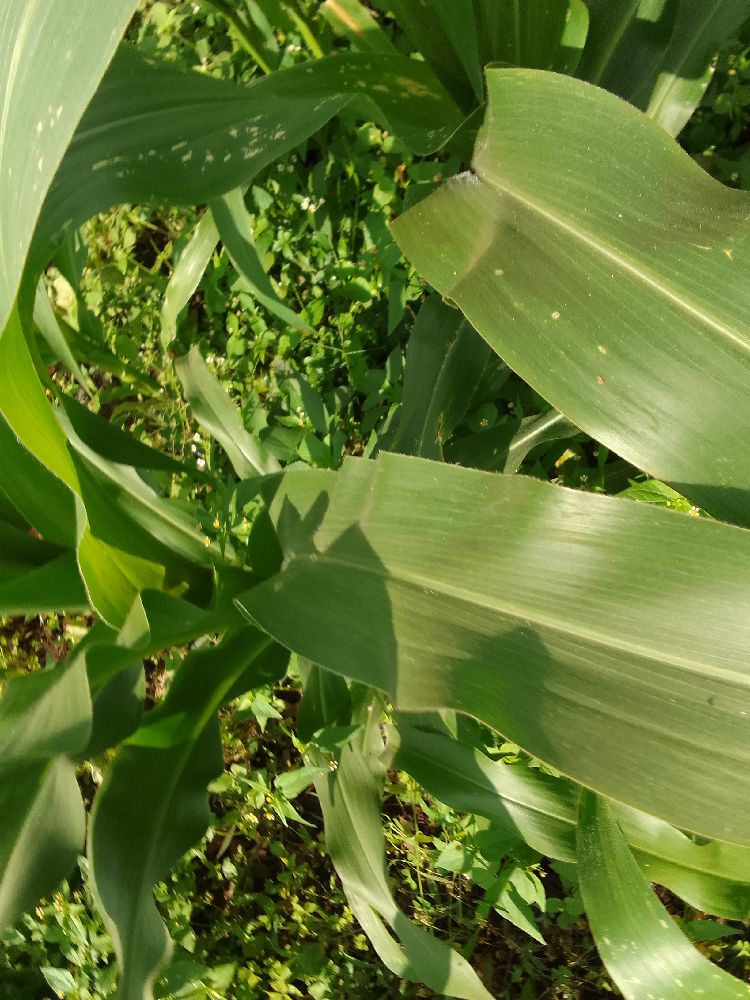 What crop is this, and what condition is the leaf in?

maize, healthy
